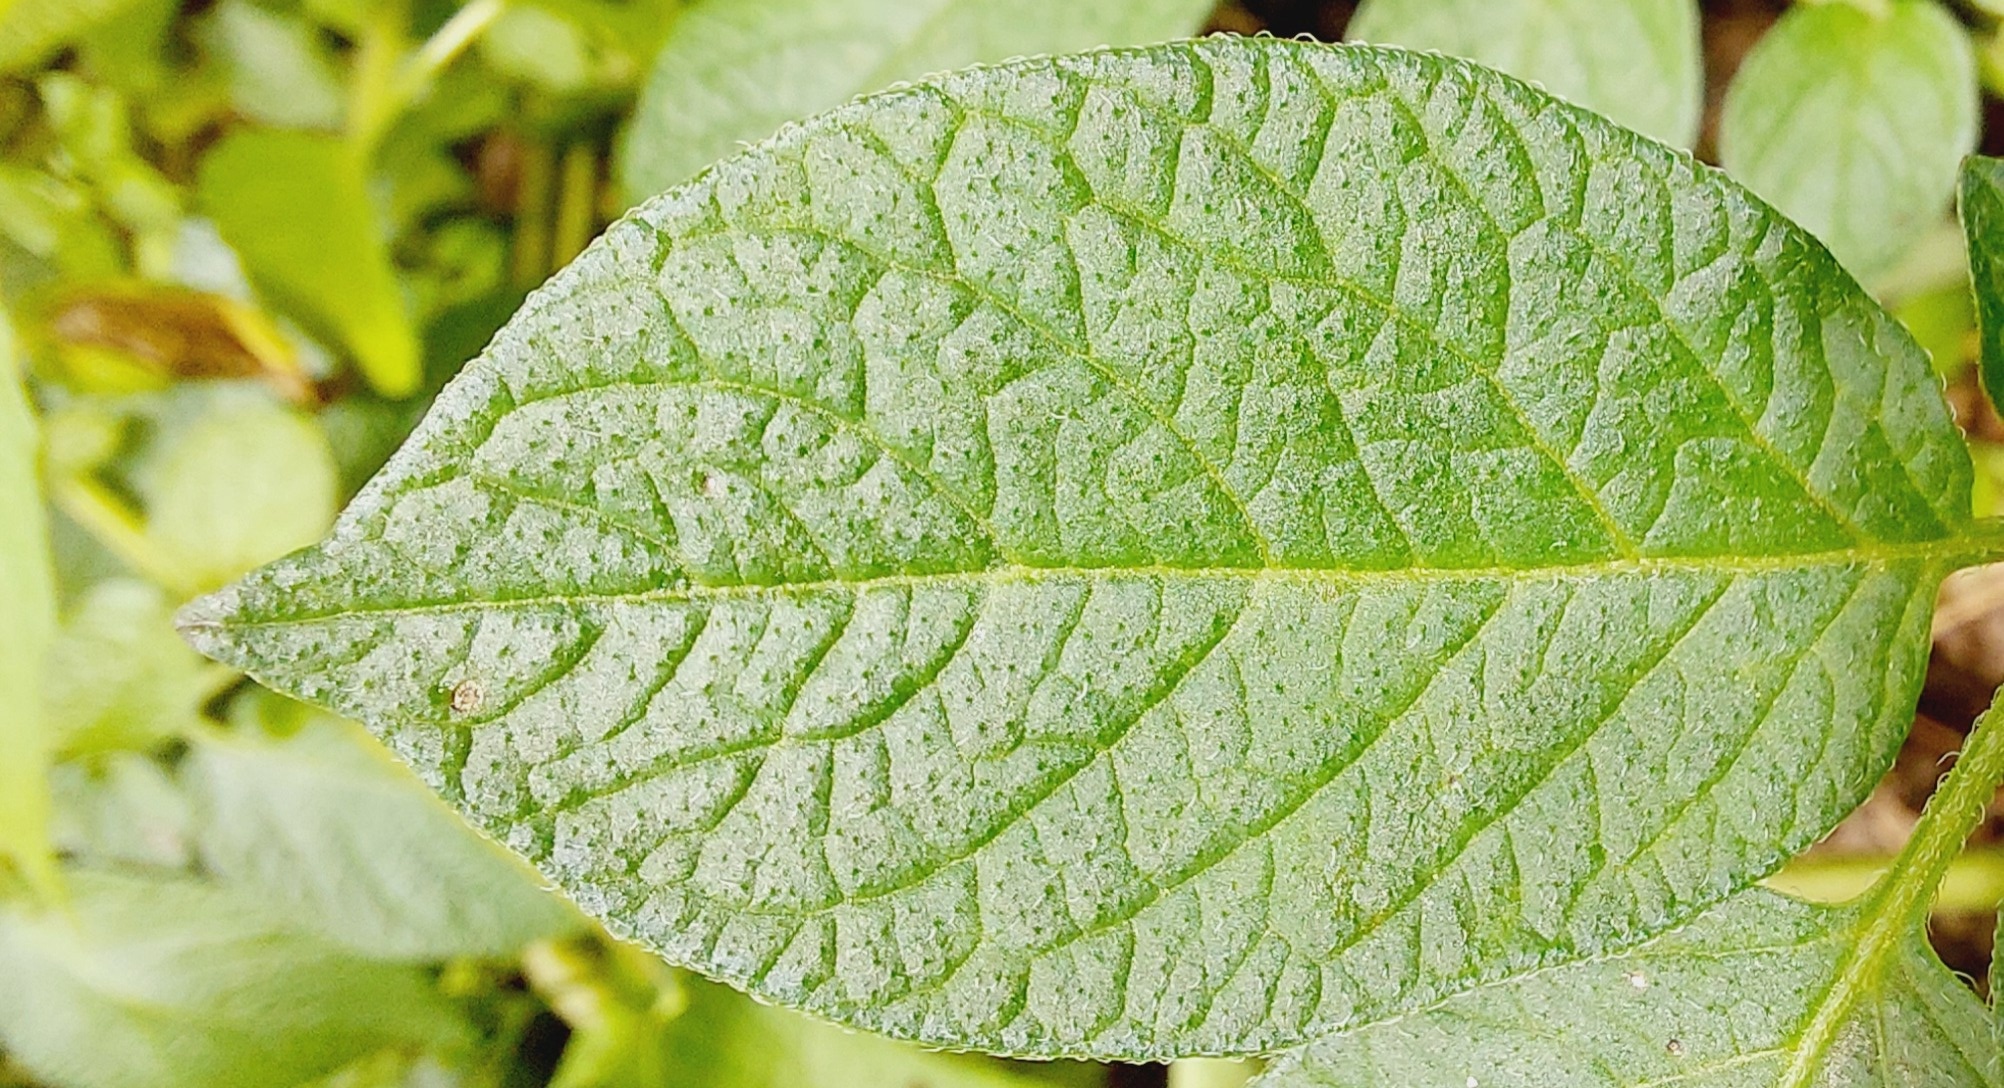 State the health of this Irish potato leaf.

healthy
